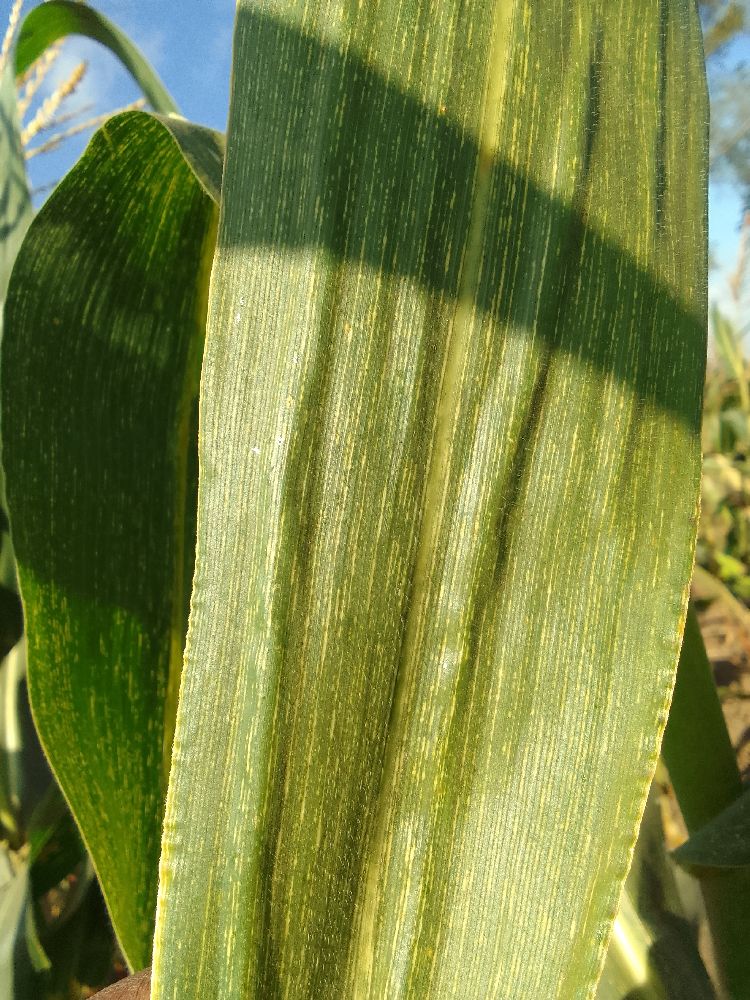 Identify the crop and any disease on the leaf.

maize, maize streak virus
